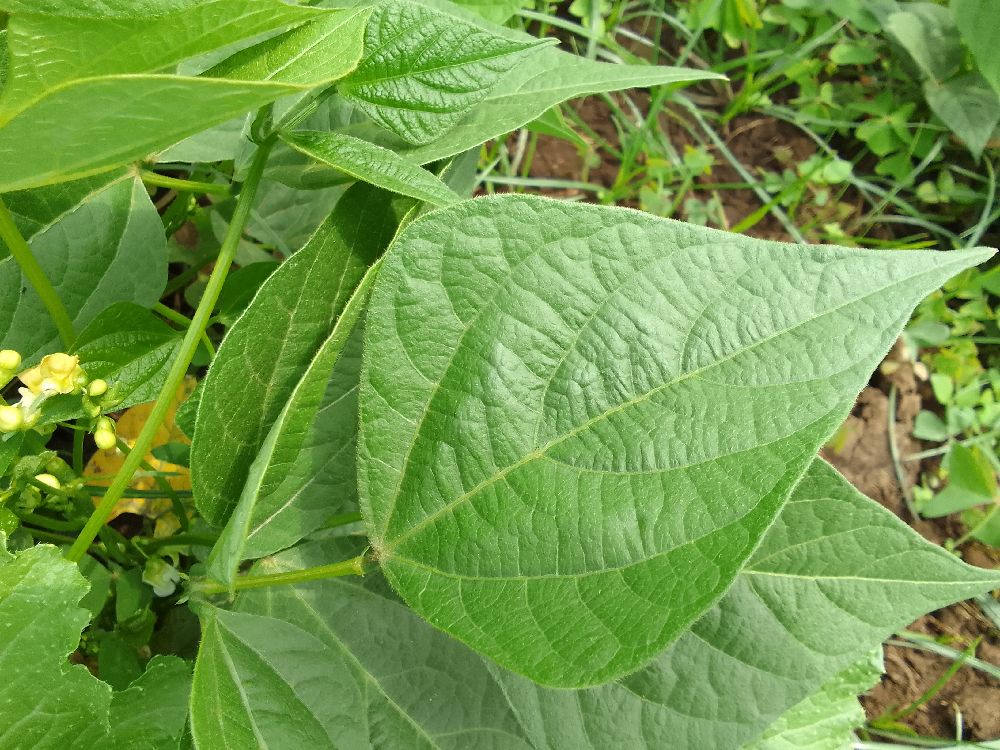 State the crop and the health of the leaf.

common bean, healthy
